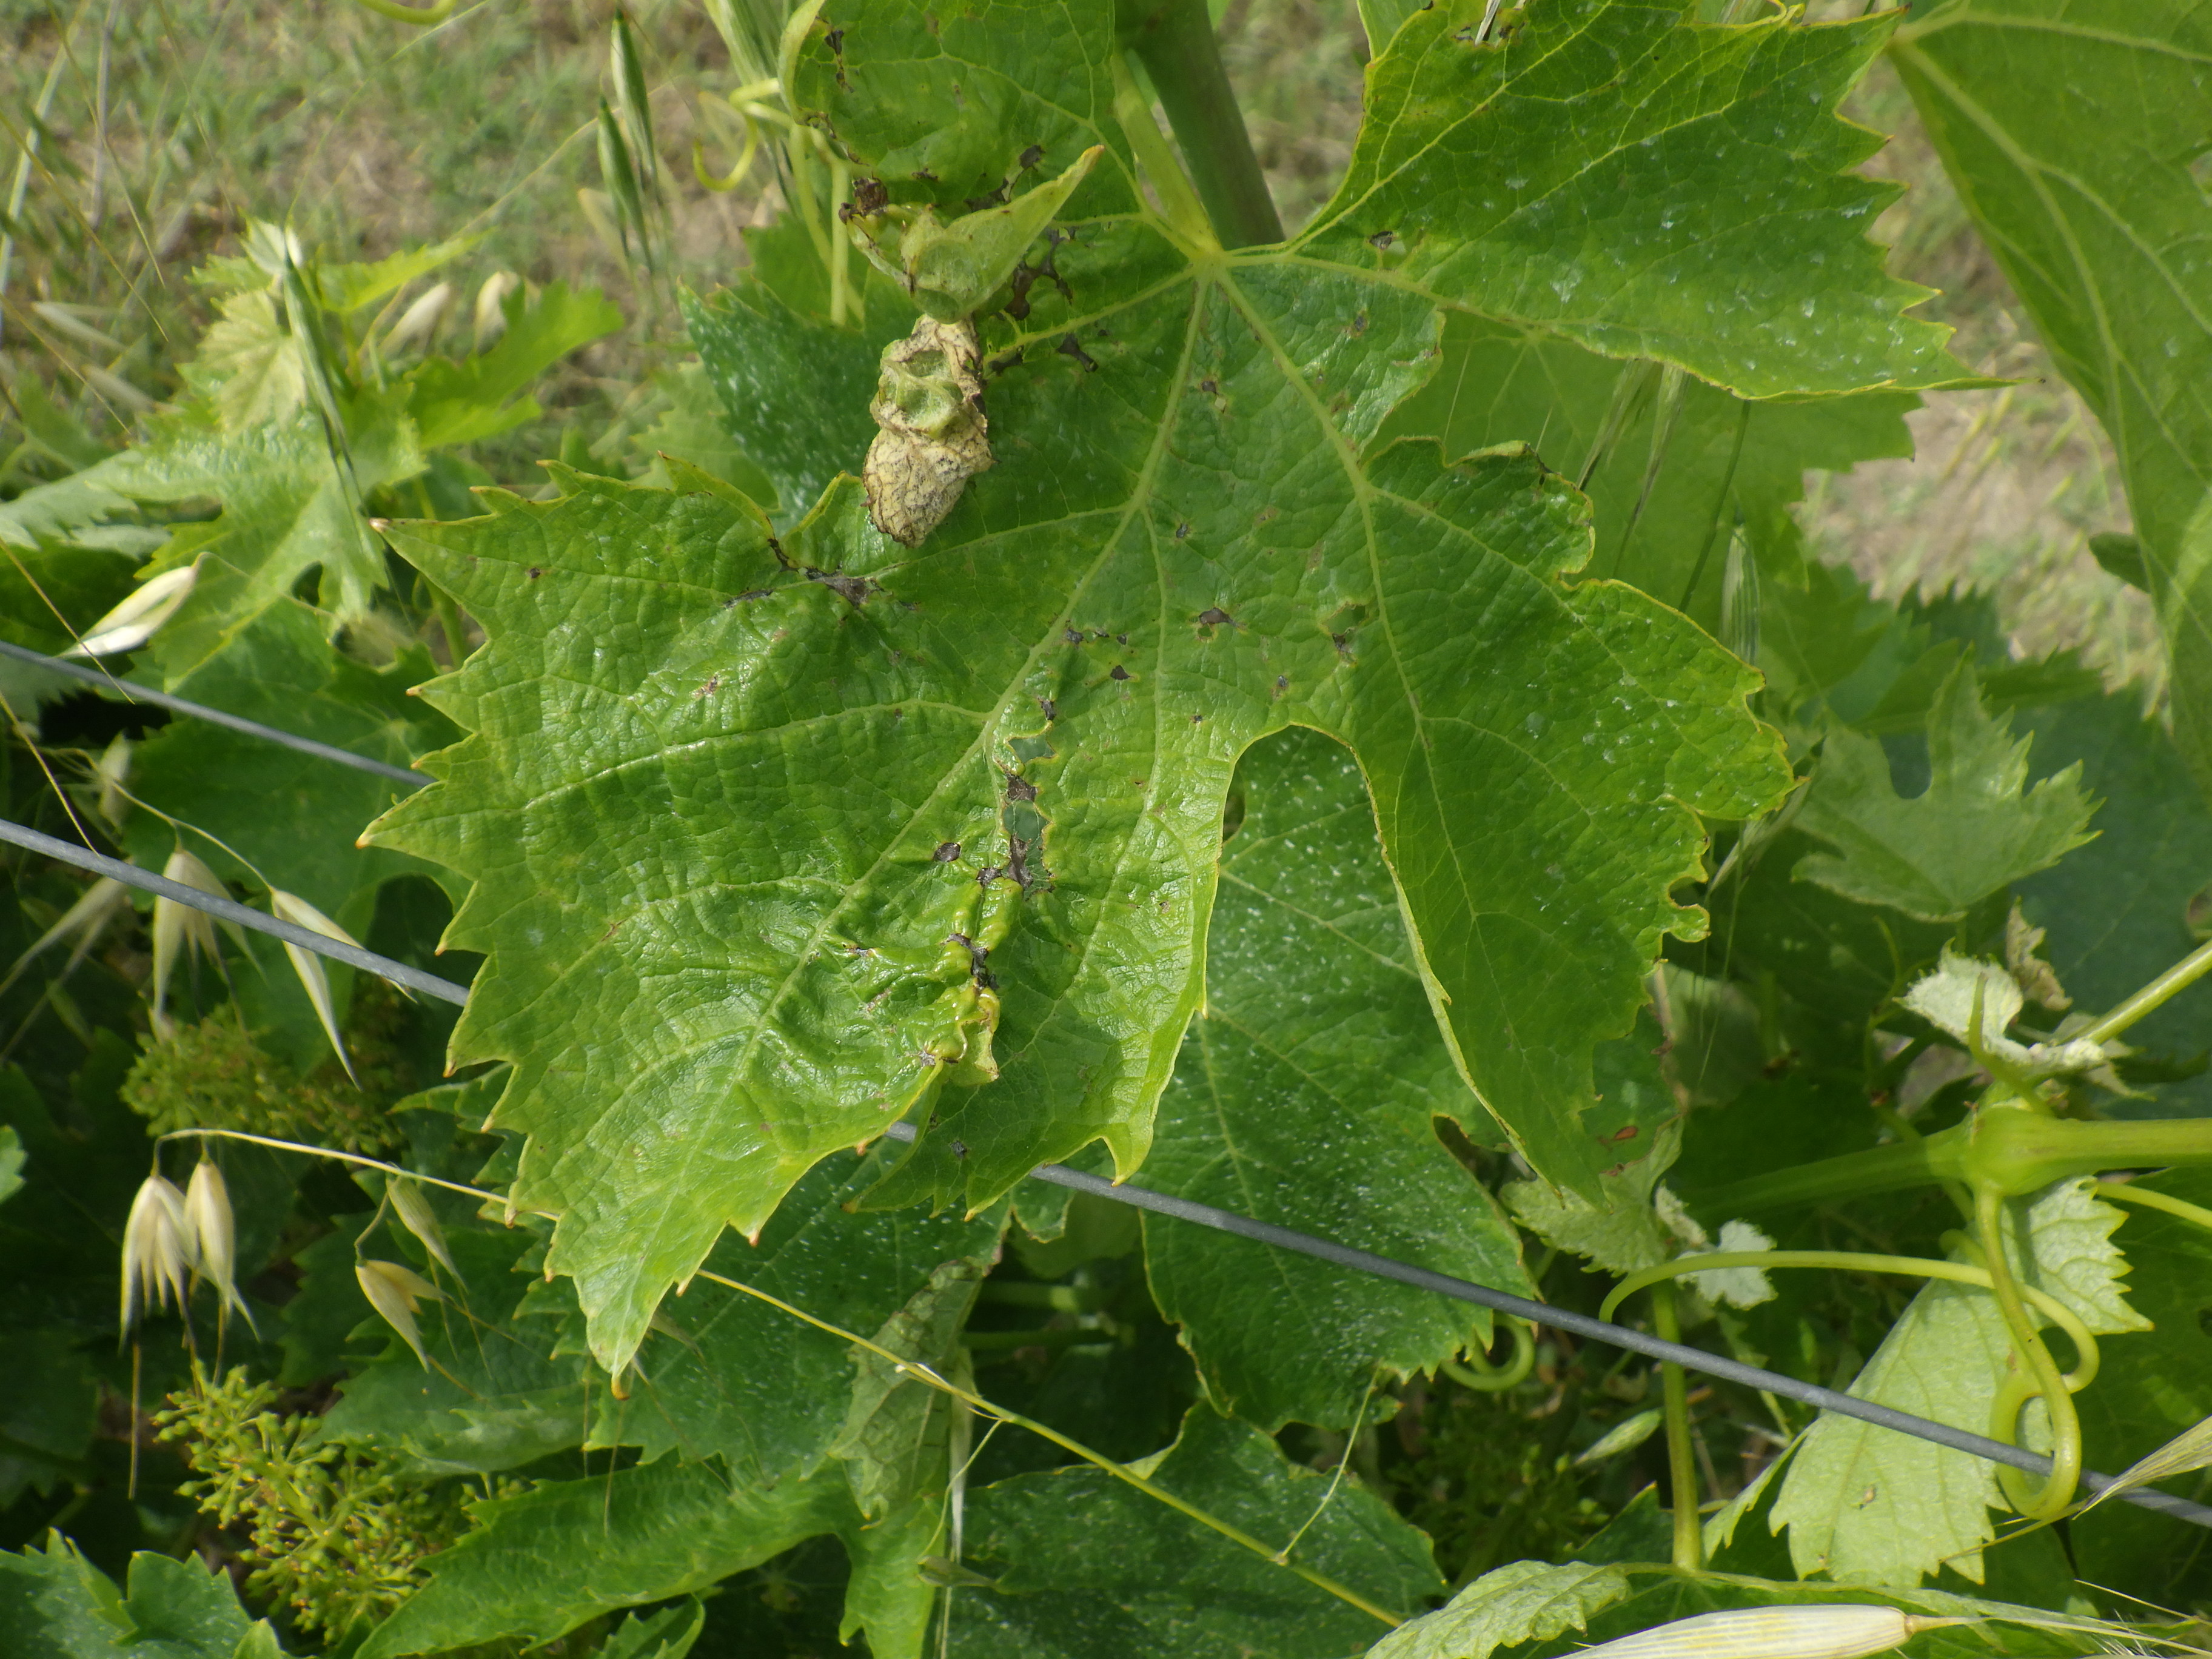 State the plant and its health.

grapevine, mechanical damage
